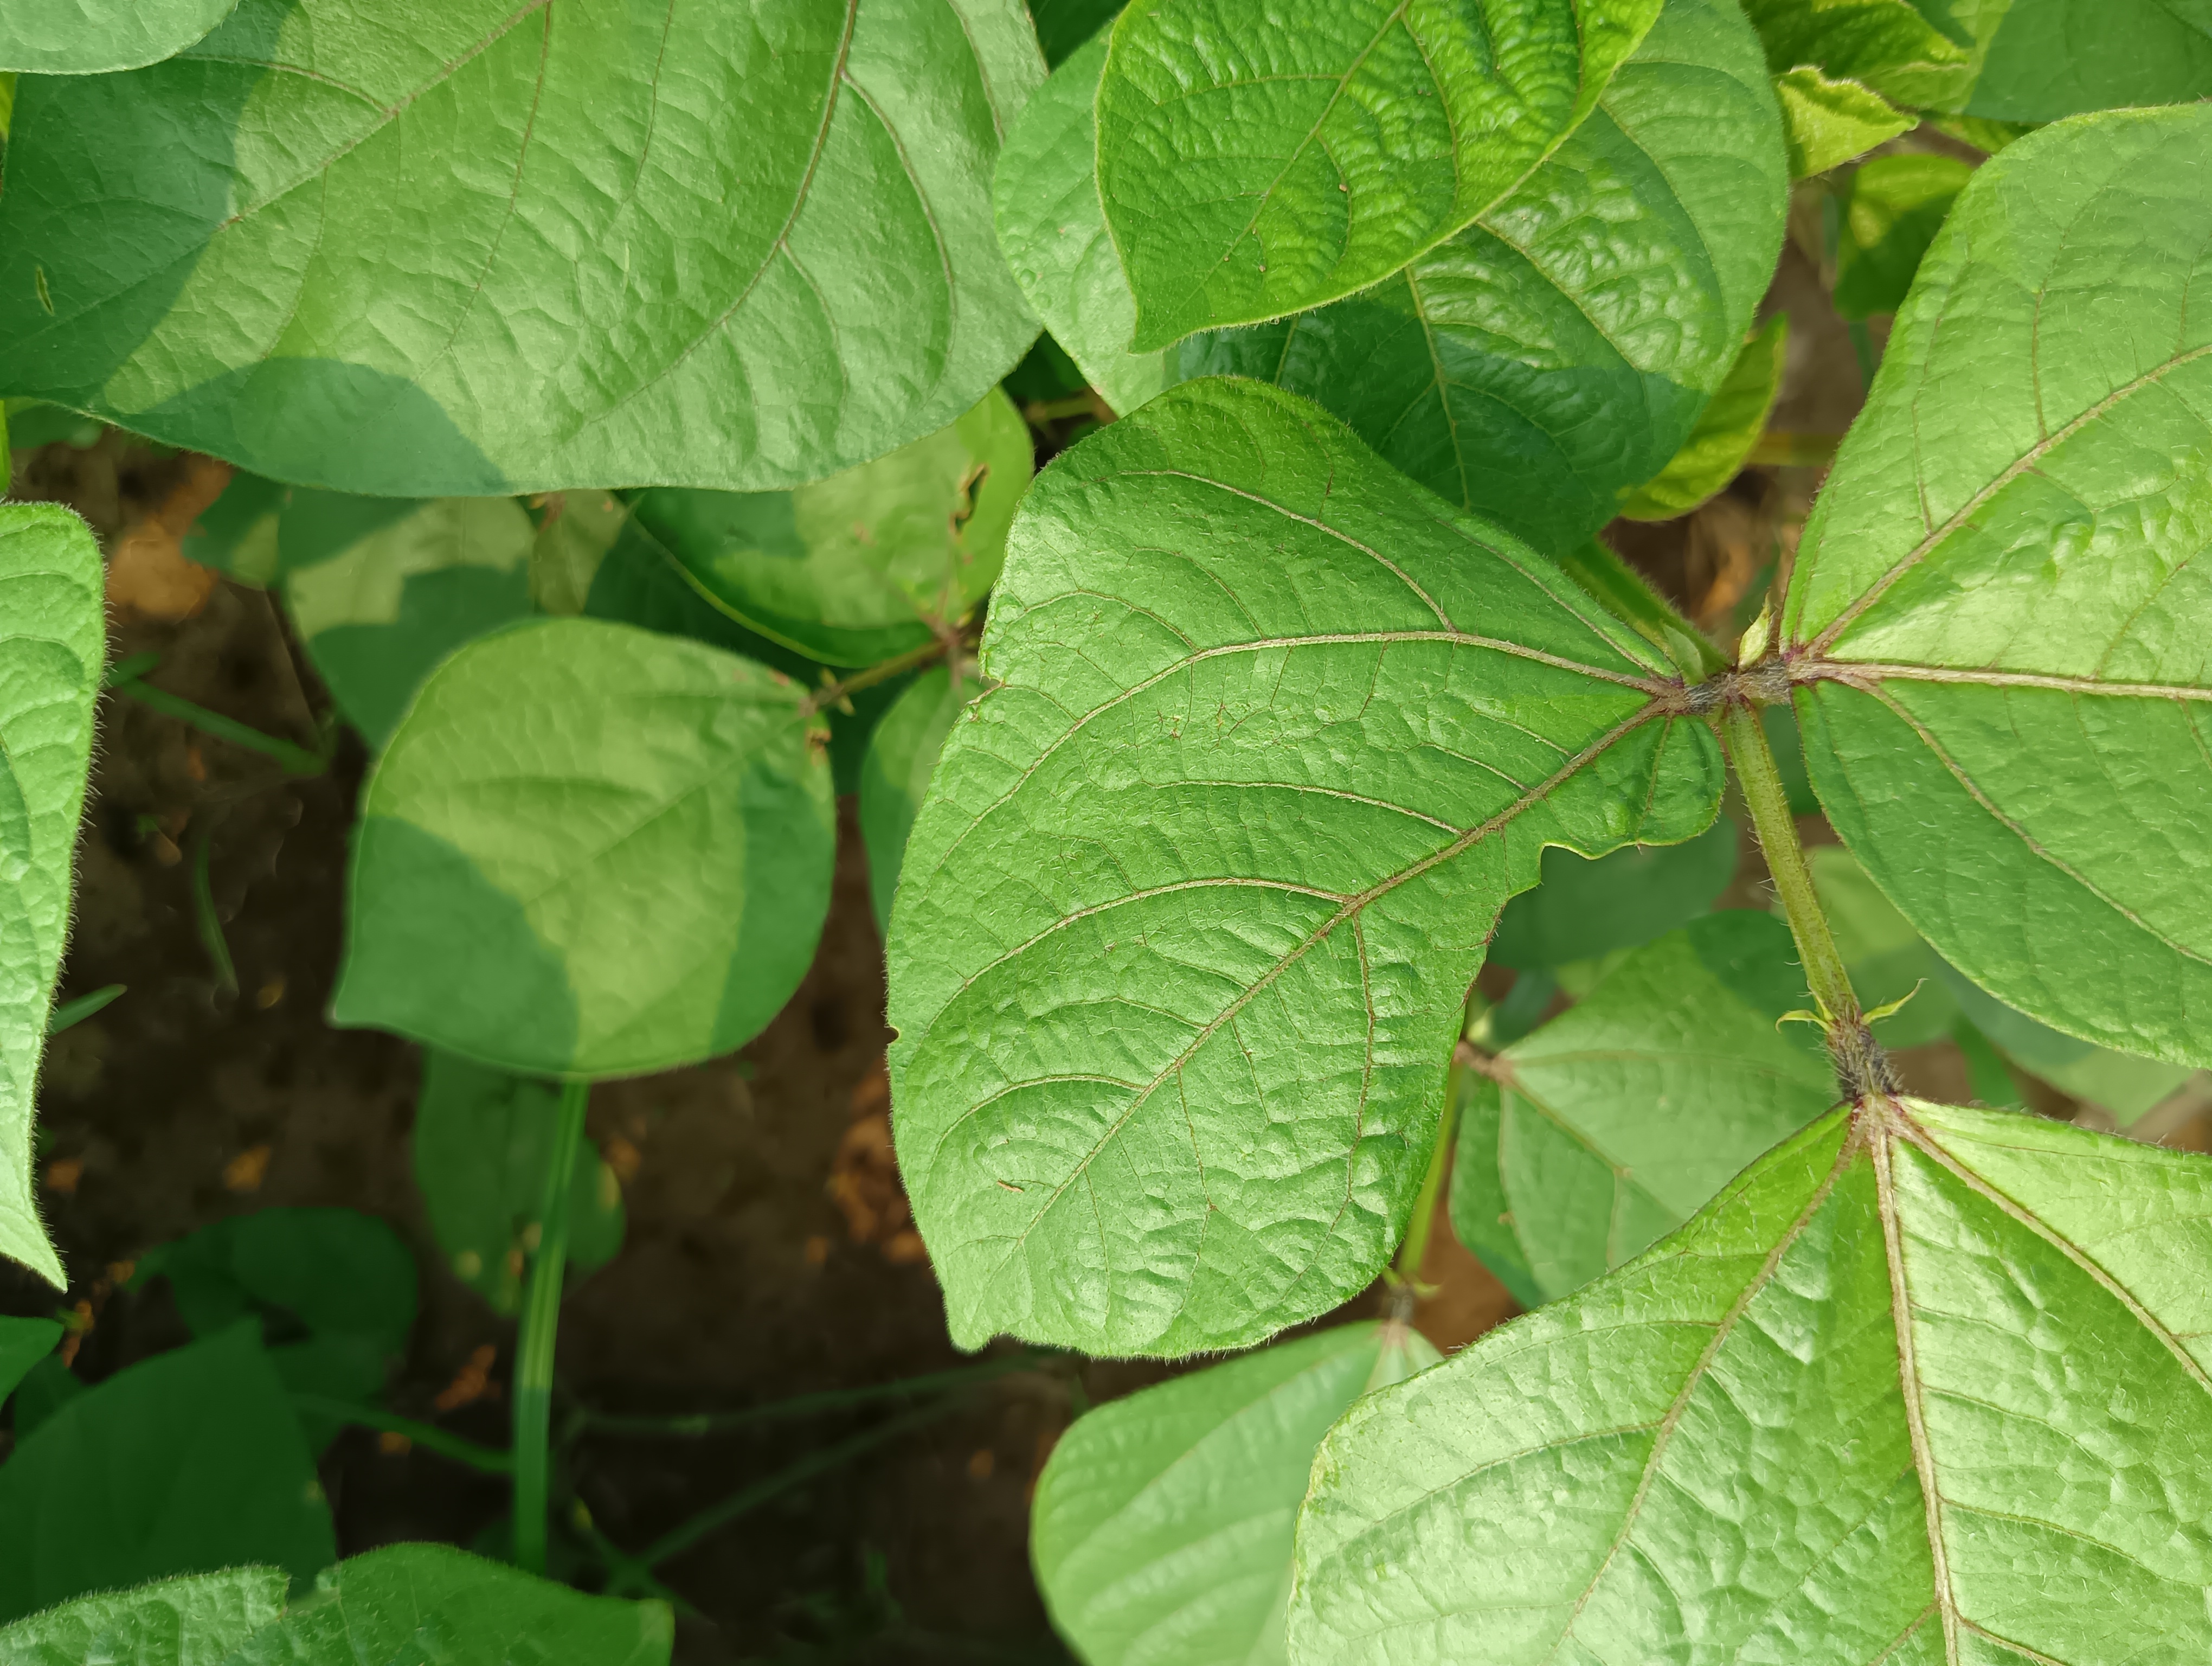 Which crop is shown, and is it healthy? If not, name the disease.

mungbean, healthy
